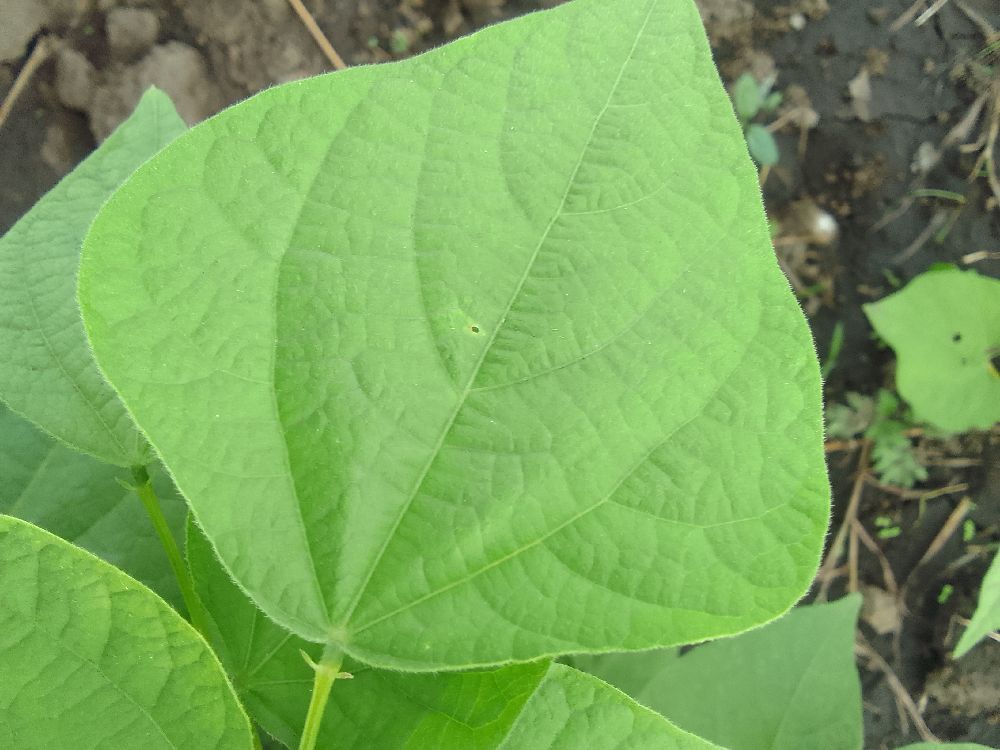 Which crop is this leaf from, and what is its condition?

common bean, healthy
